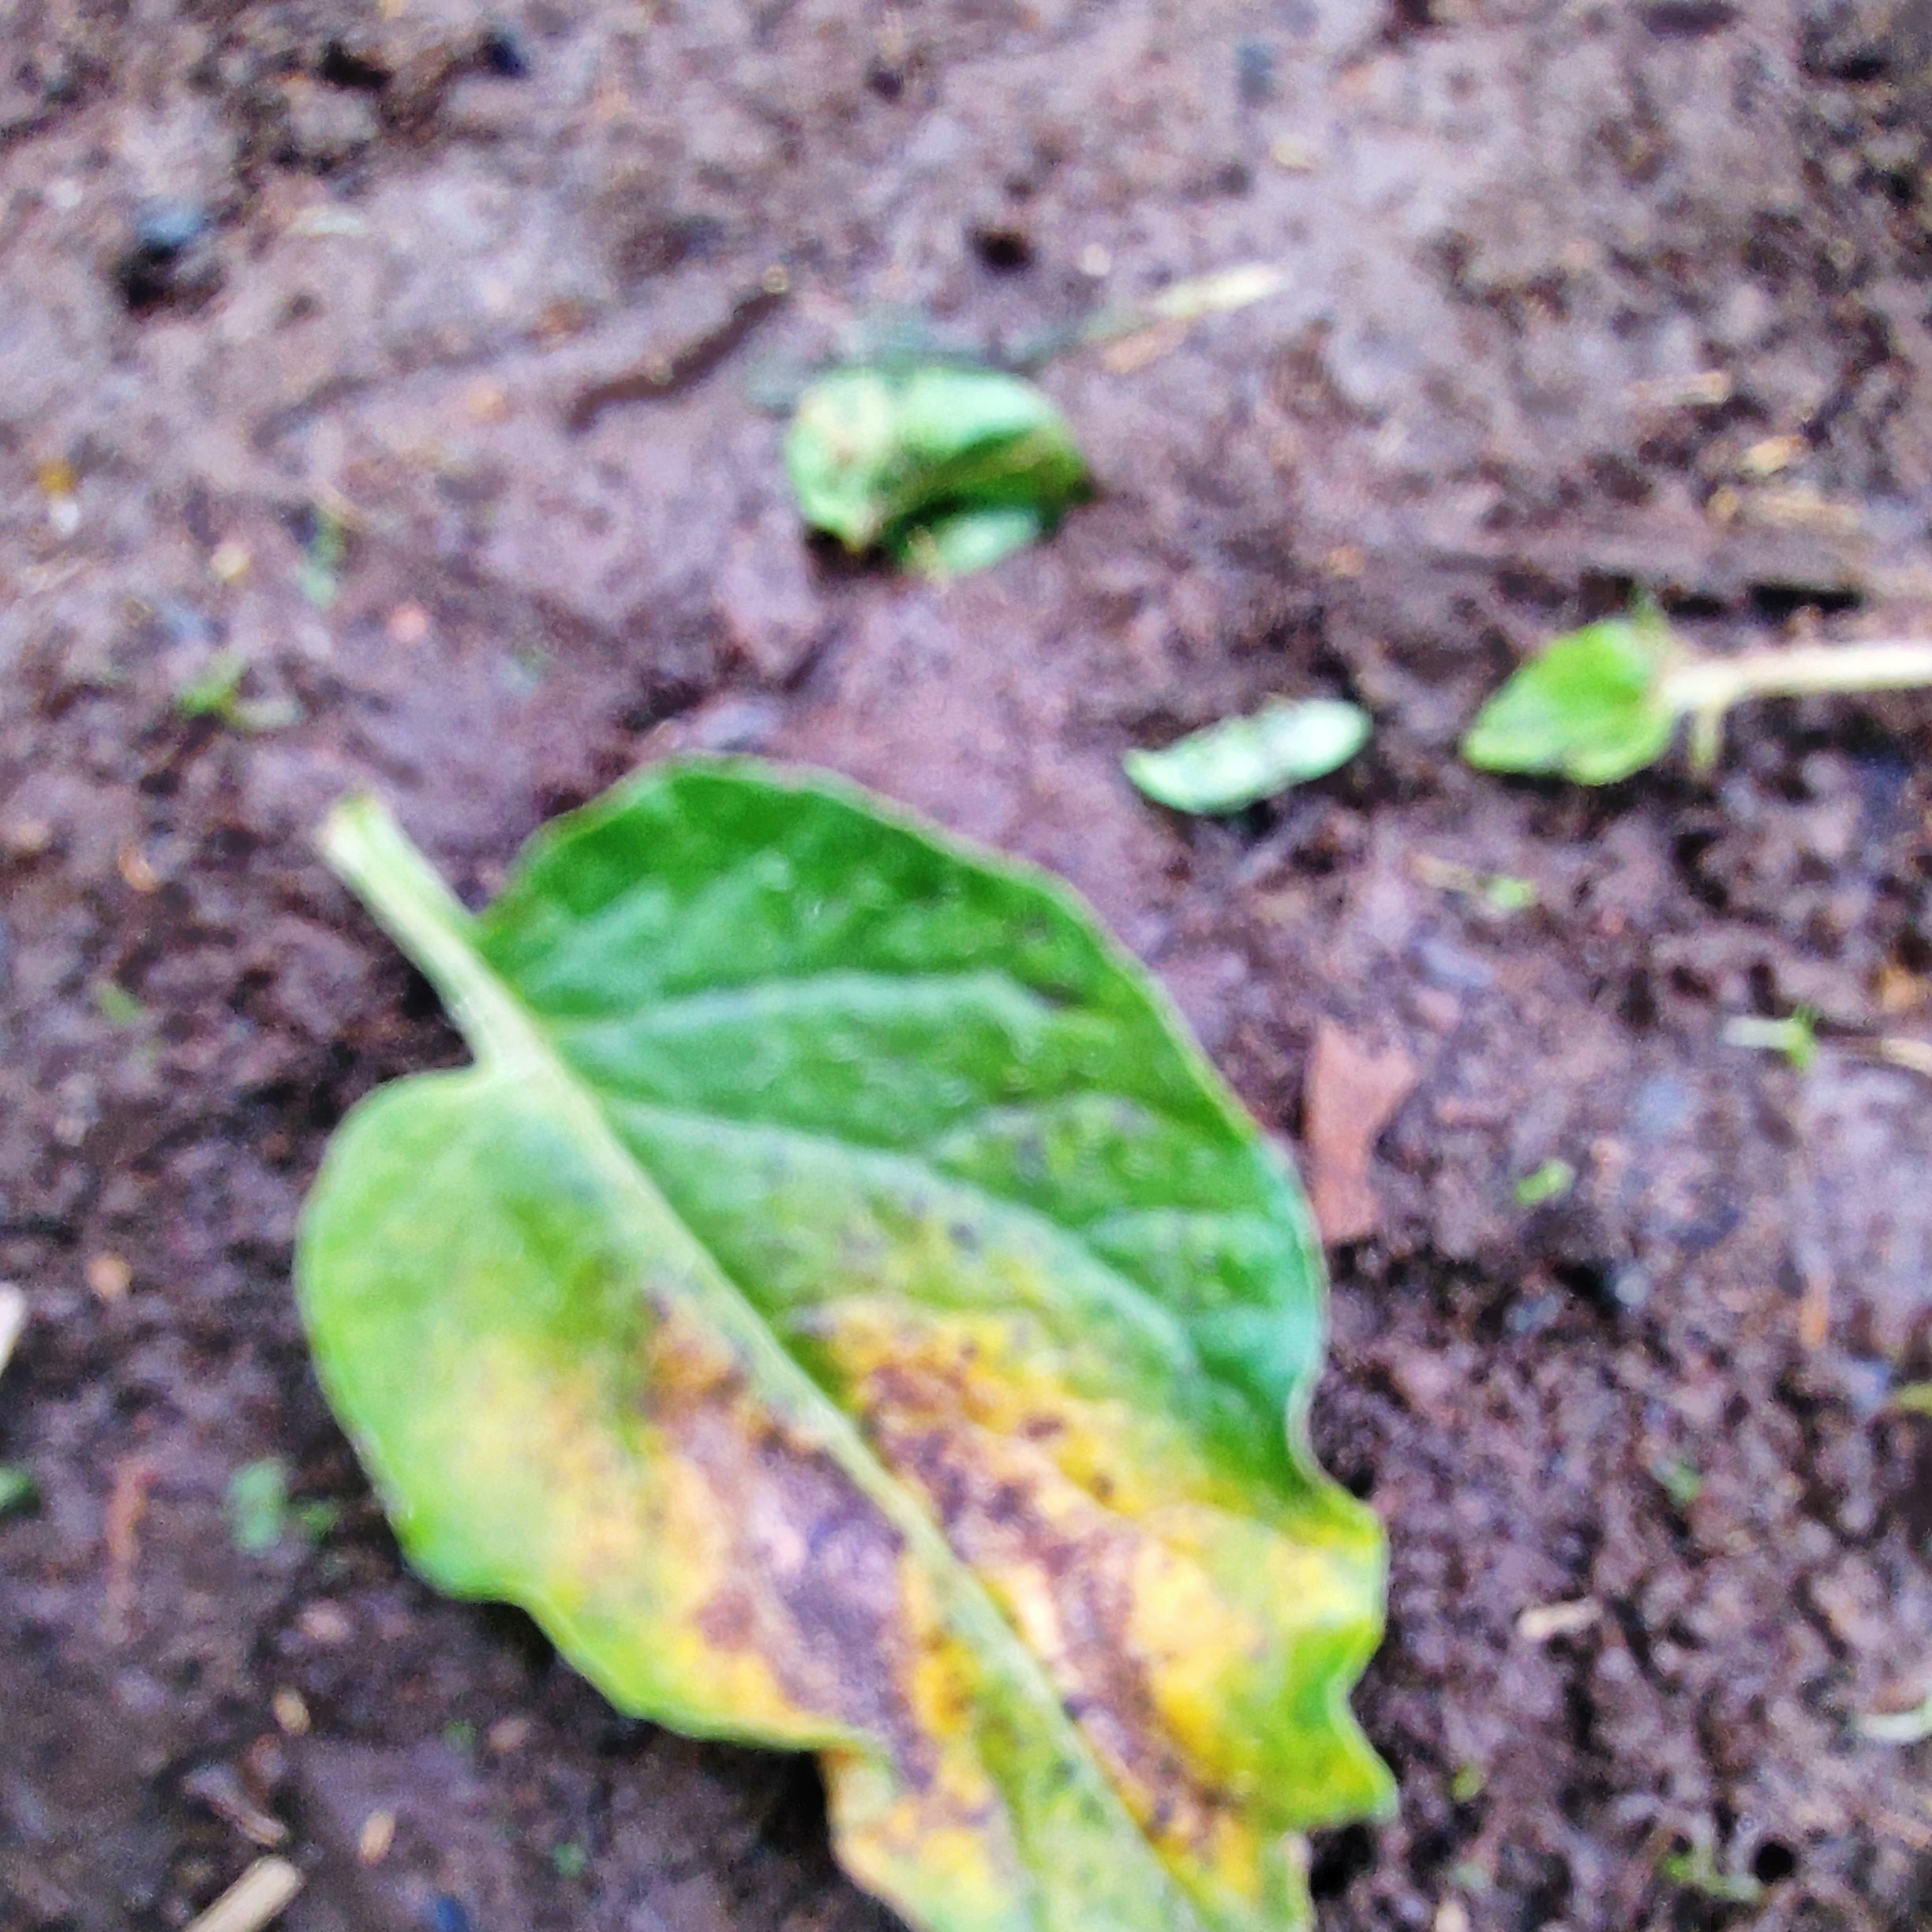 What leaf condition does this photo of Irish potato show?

late blight
